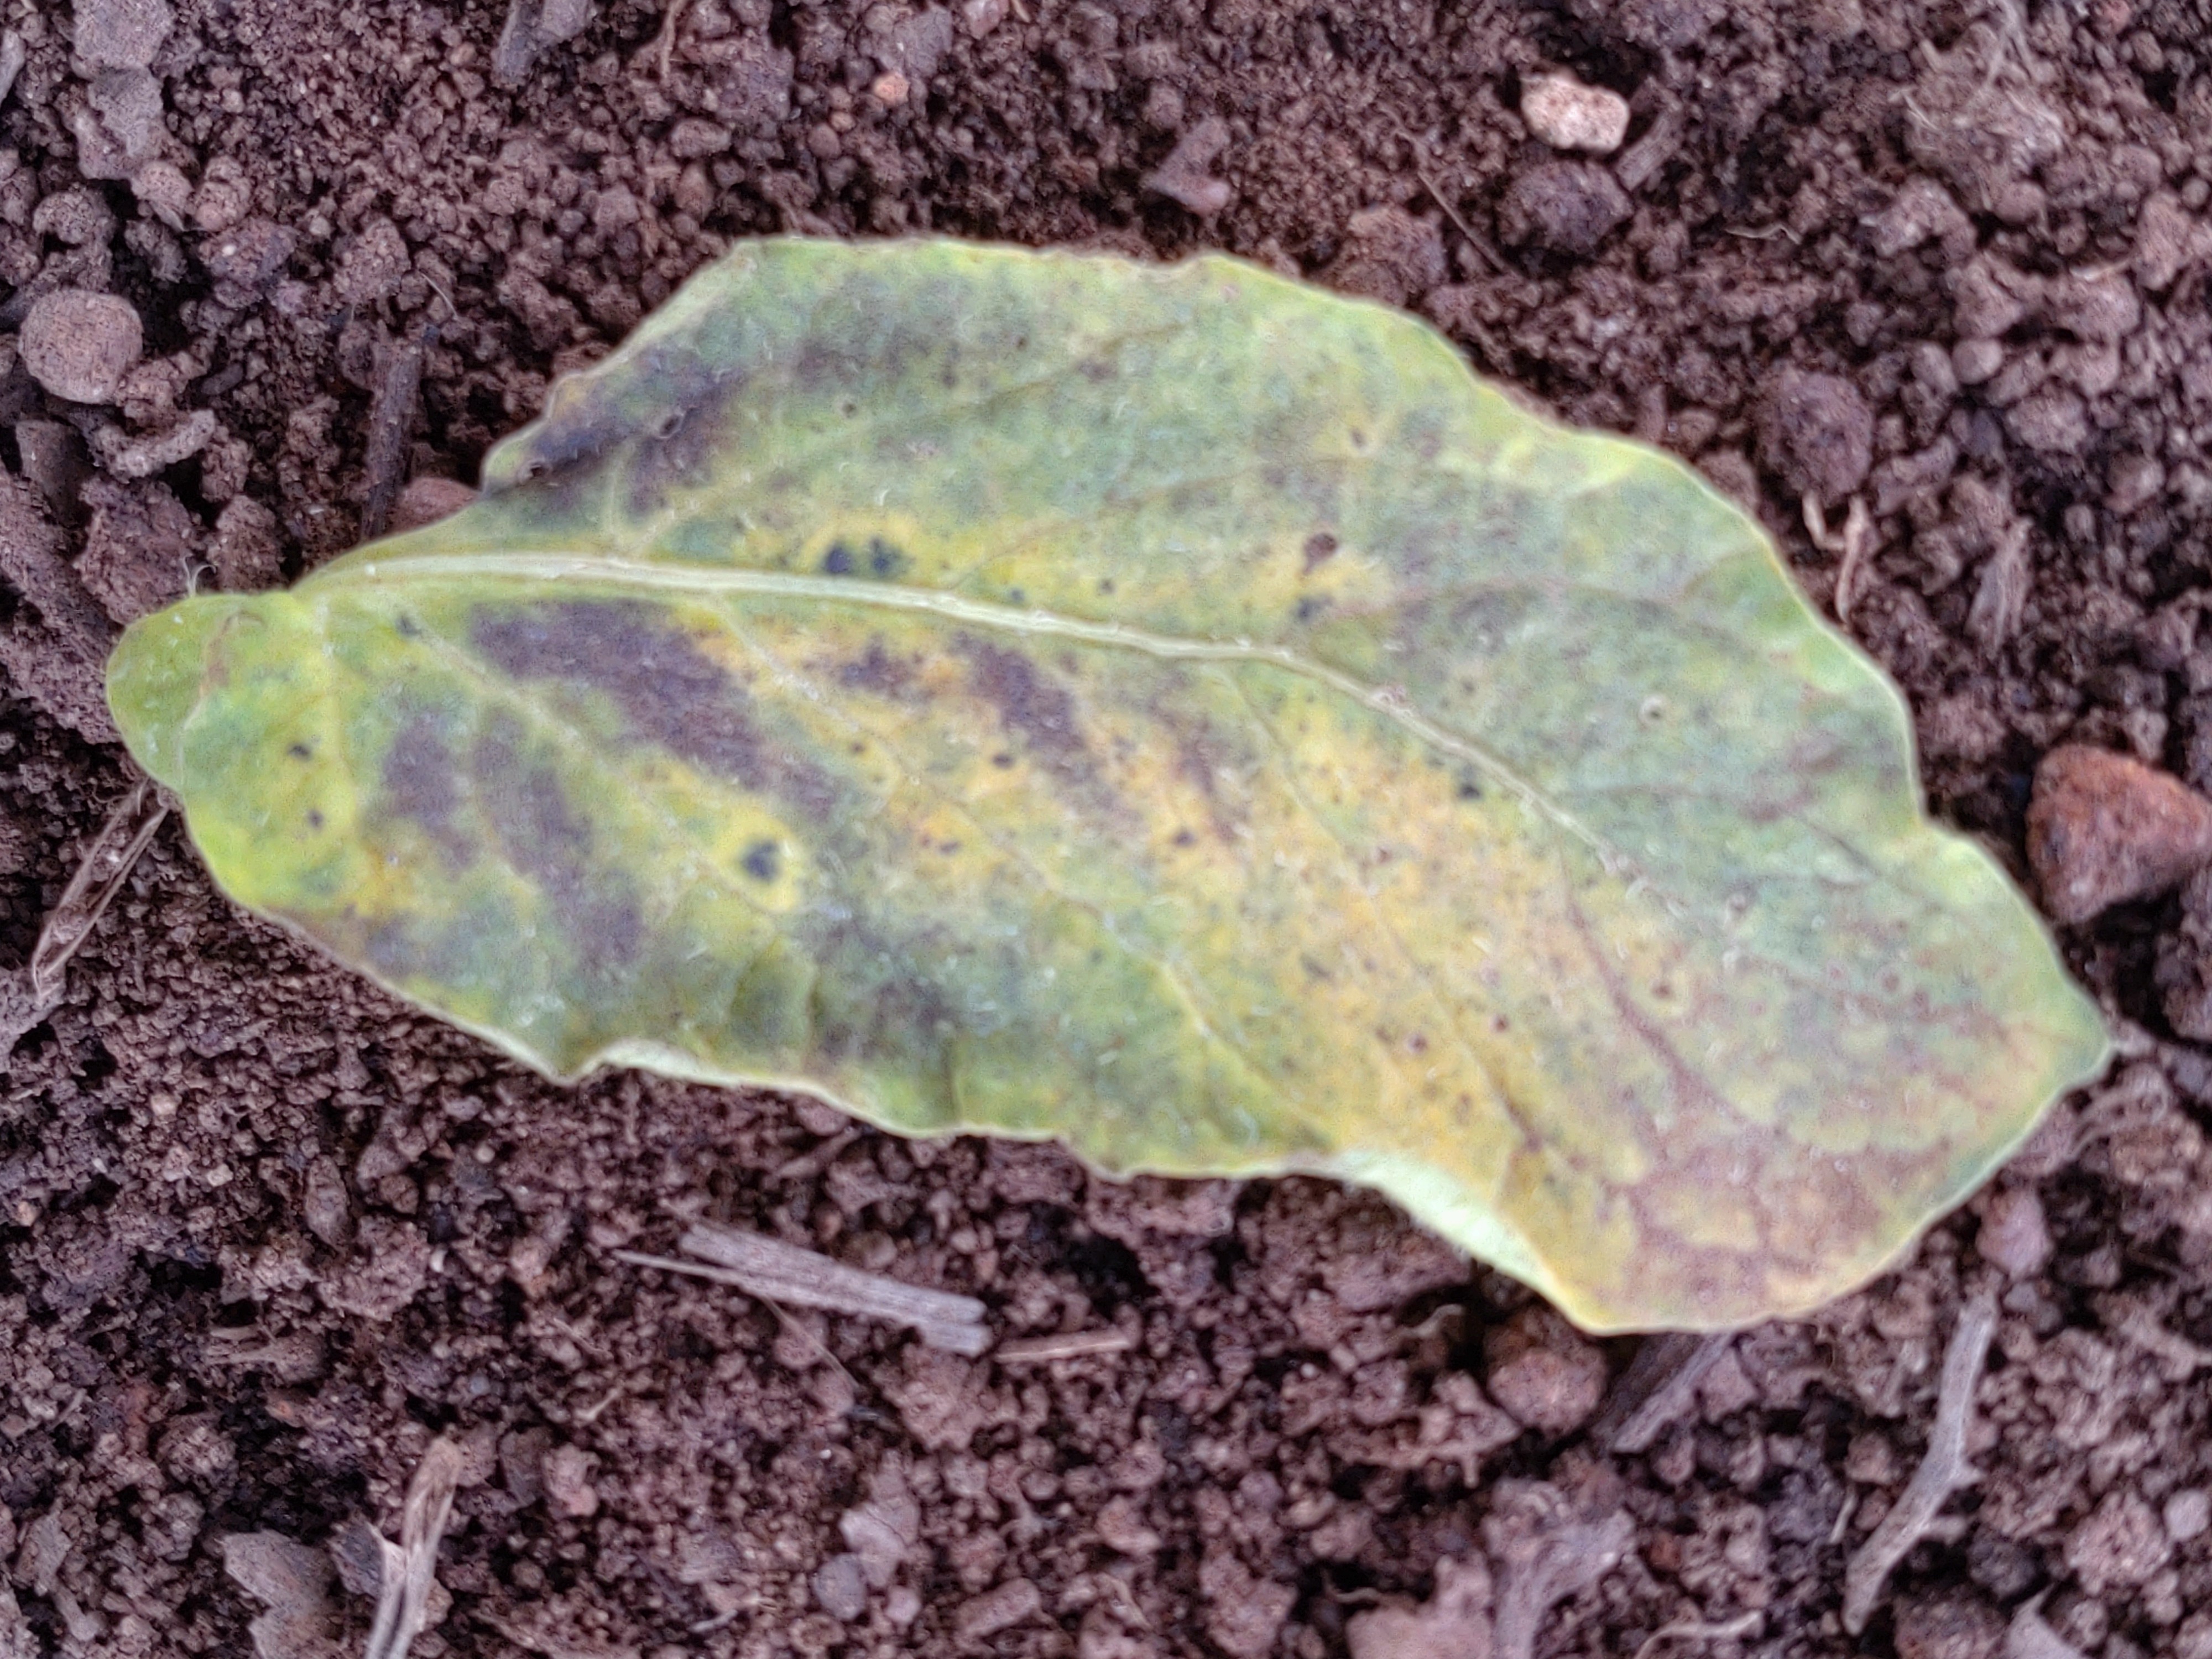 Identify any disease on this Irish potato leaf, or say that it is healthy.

late blight
